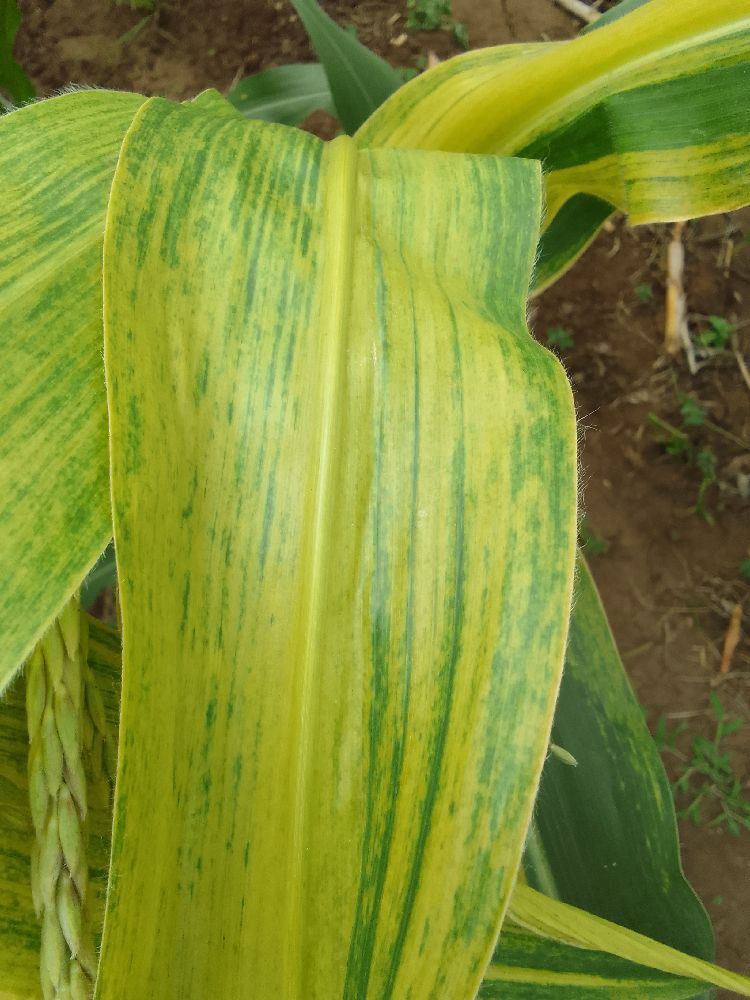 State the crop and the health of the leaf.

maize, maize lethal necrosis
